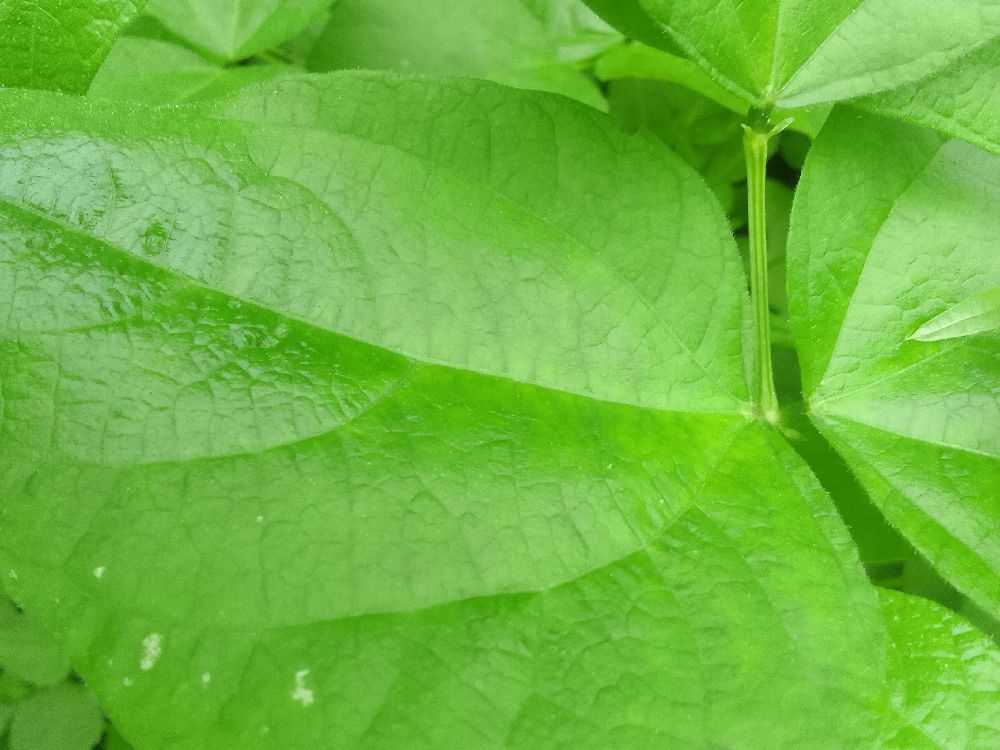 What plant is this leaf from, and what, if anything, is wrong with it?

common bean, healthy
